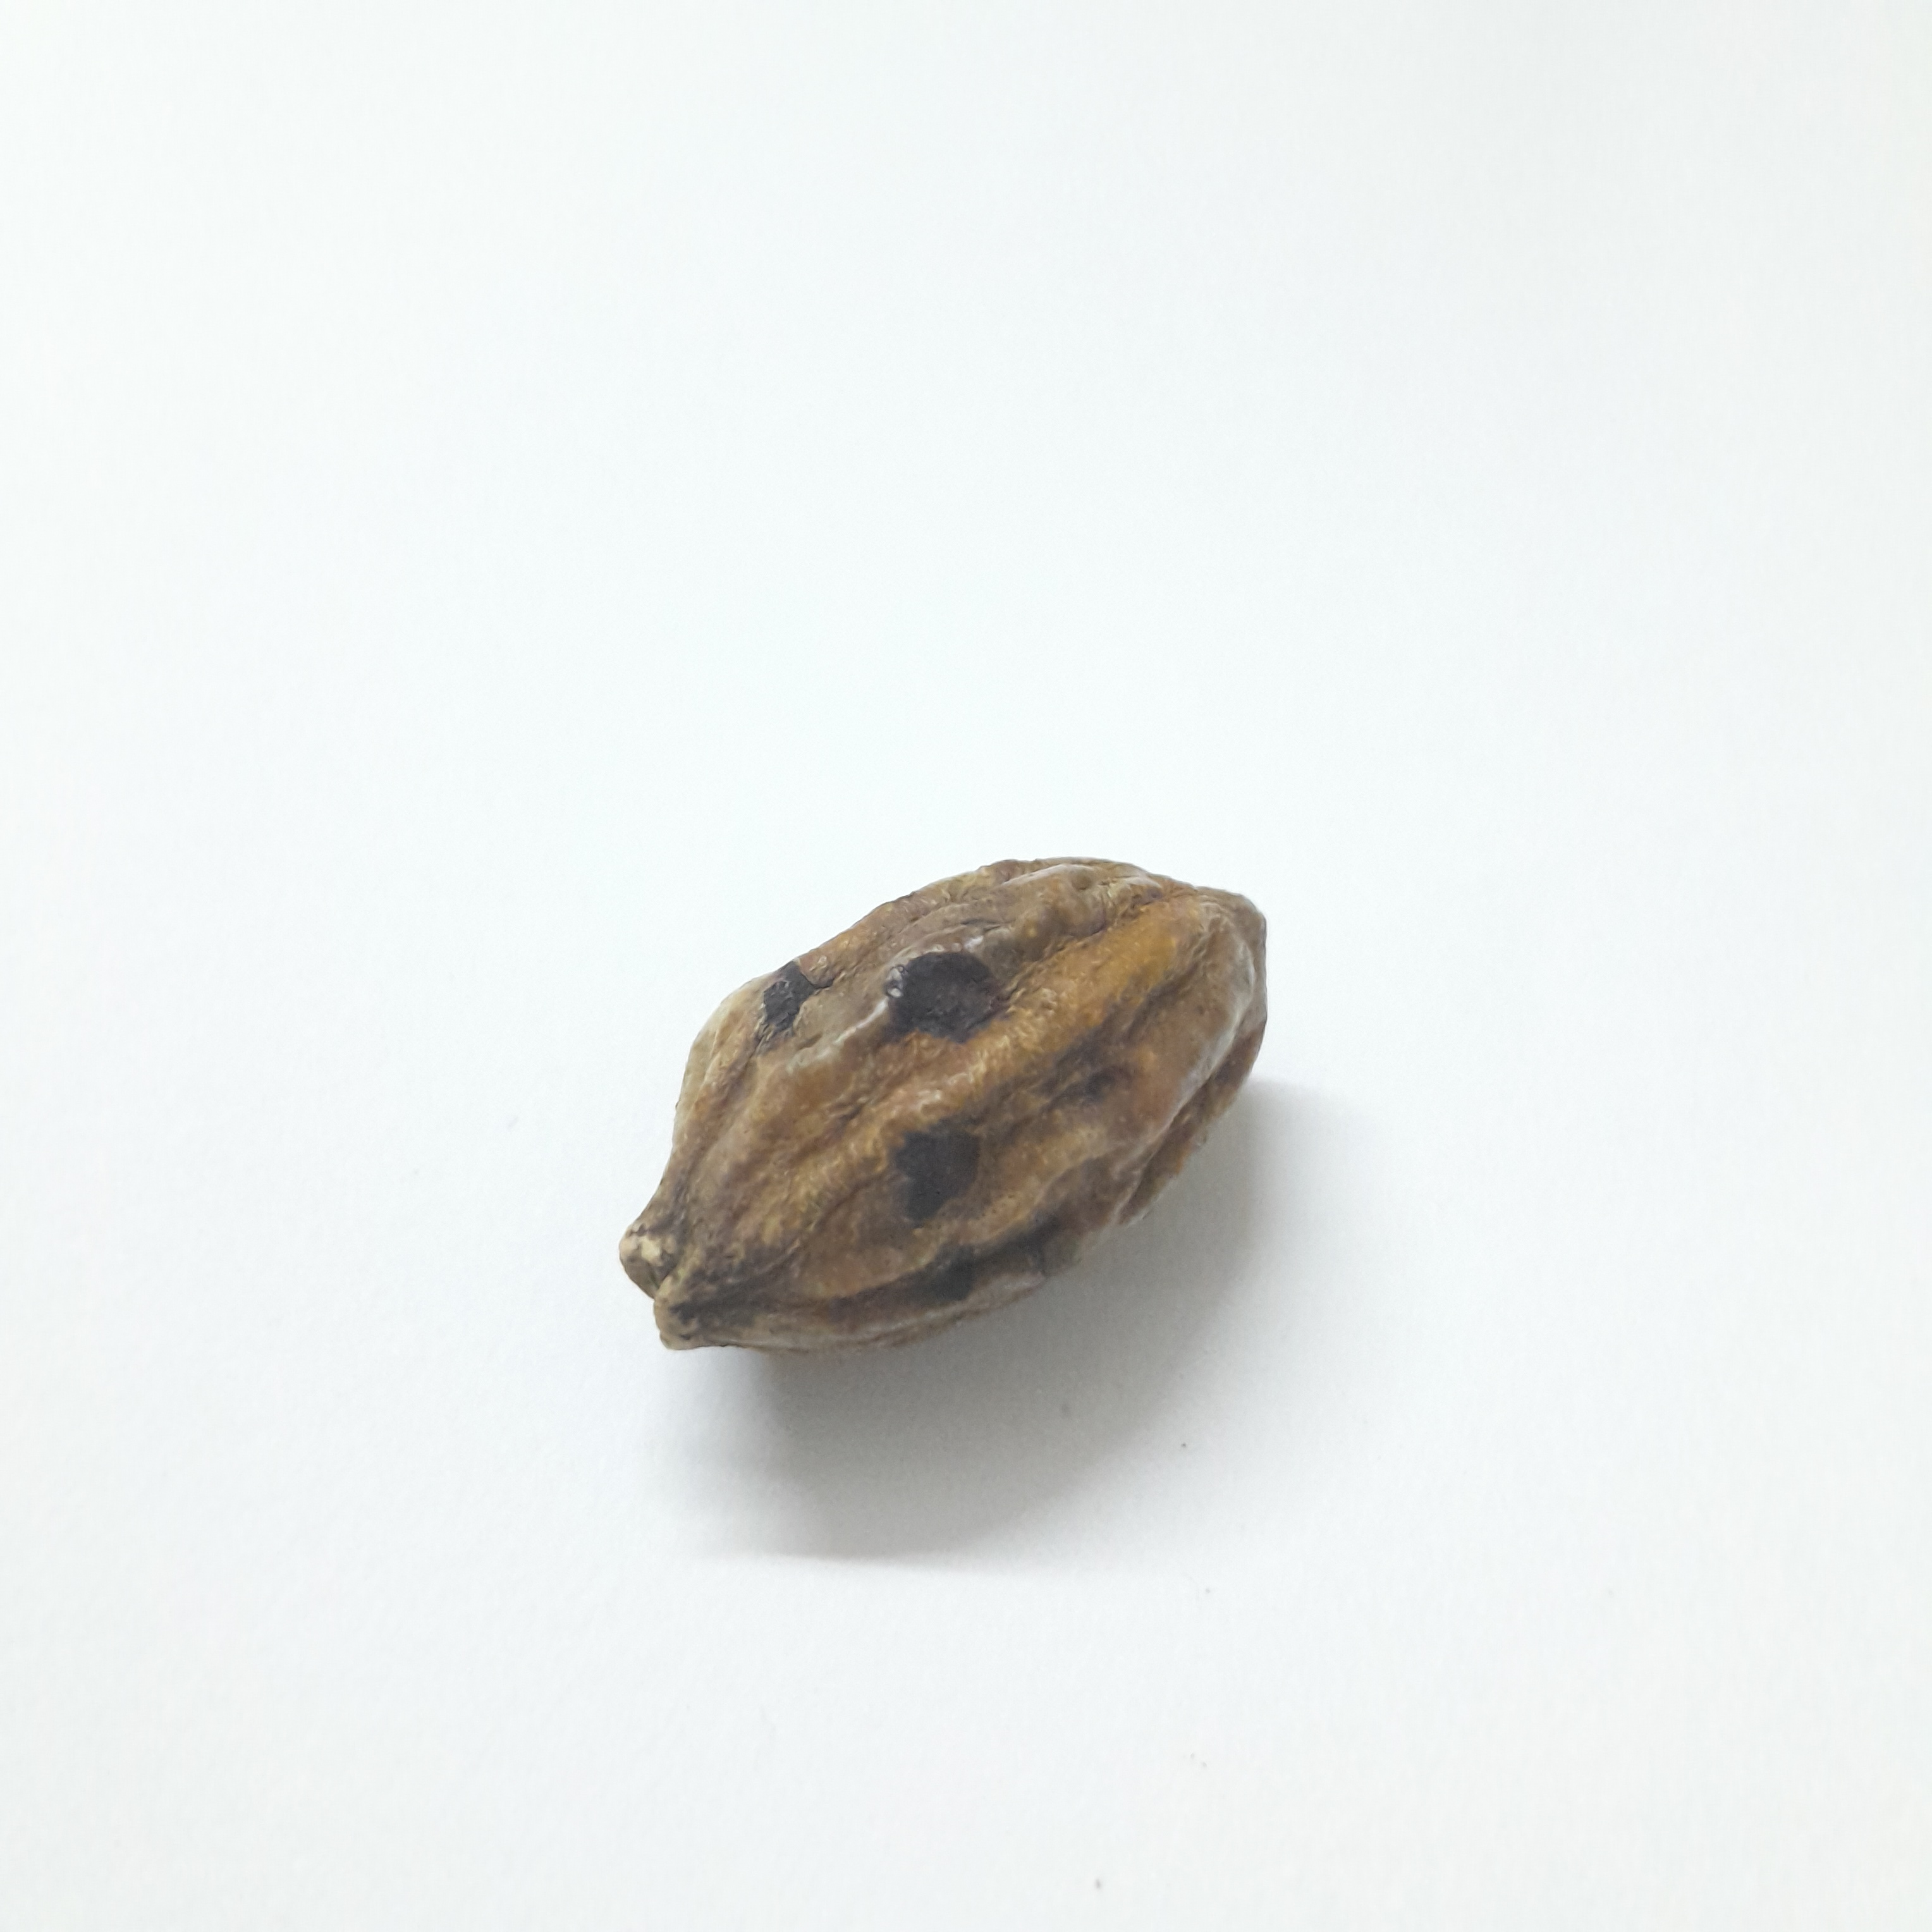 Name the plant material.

hirdaa
